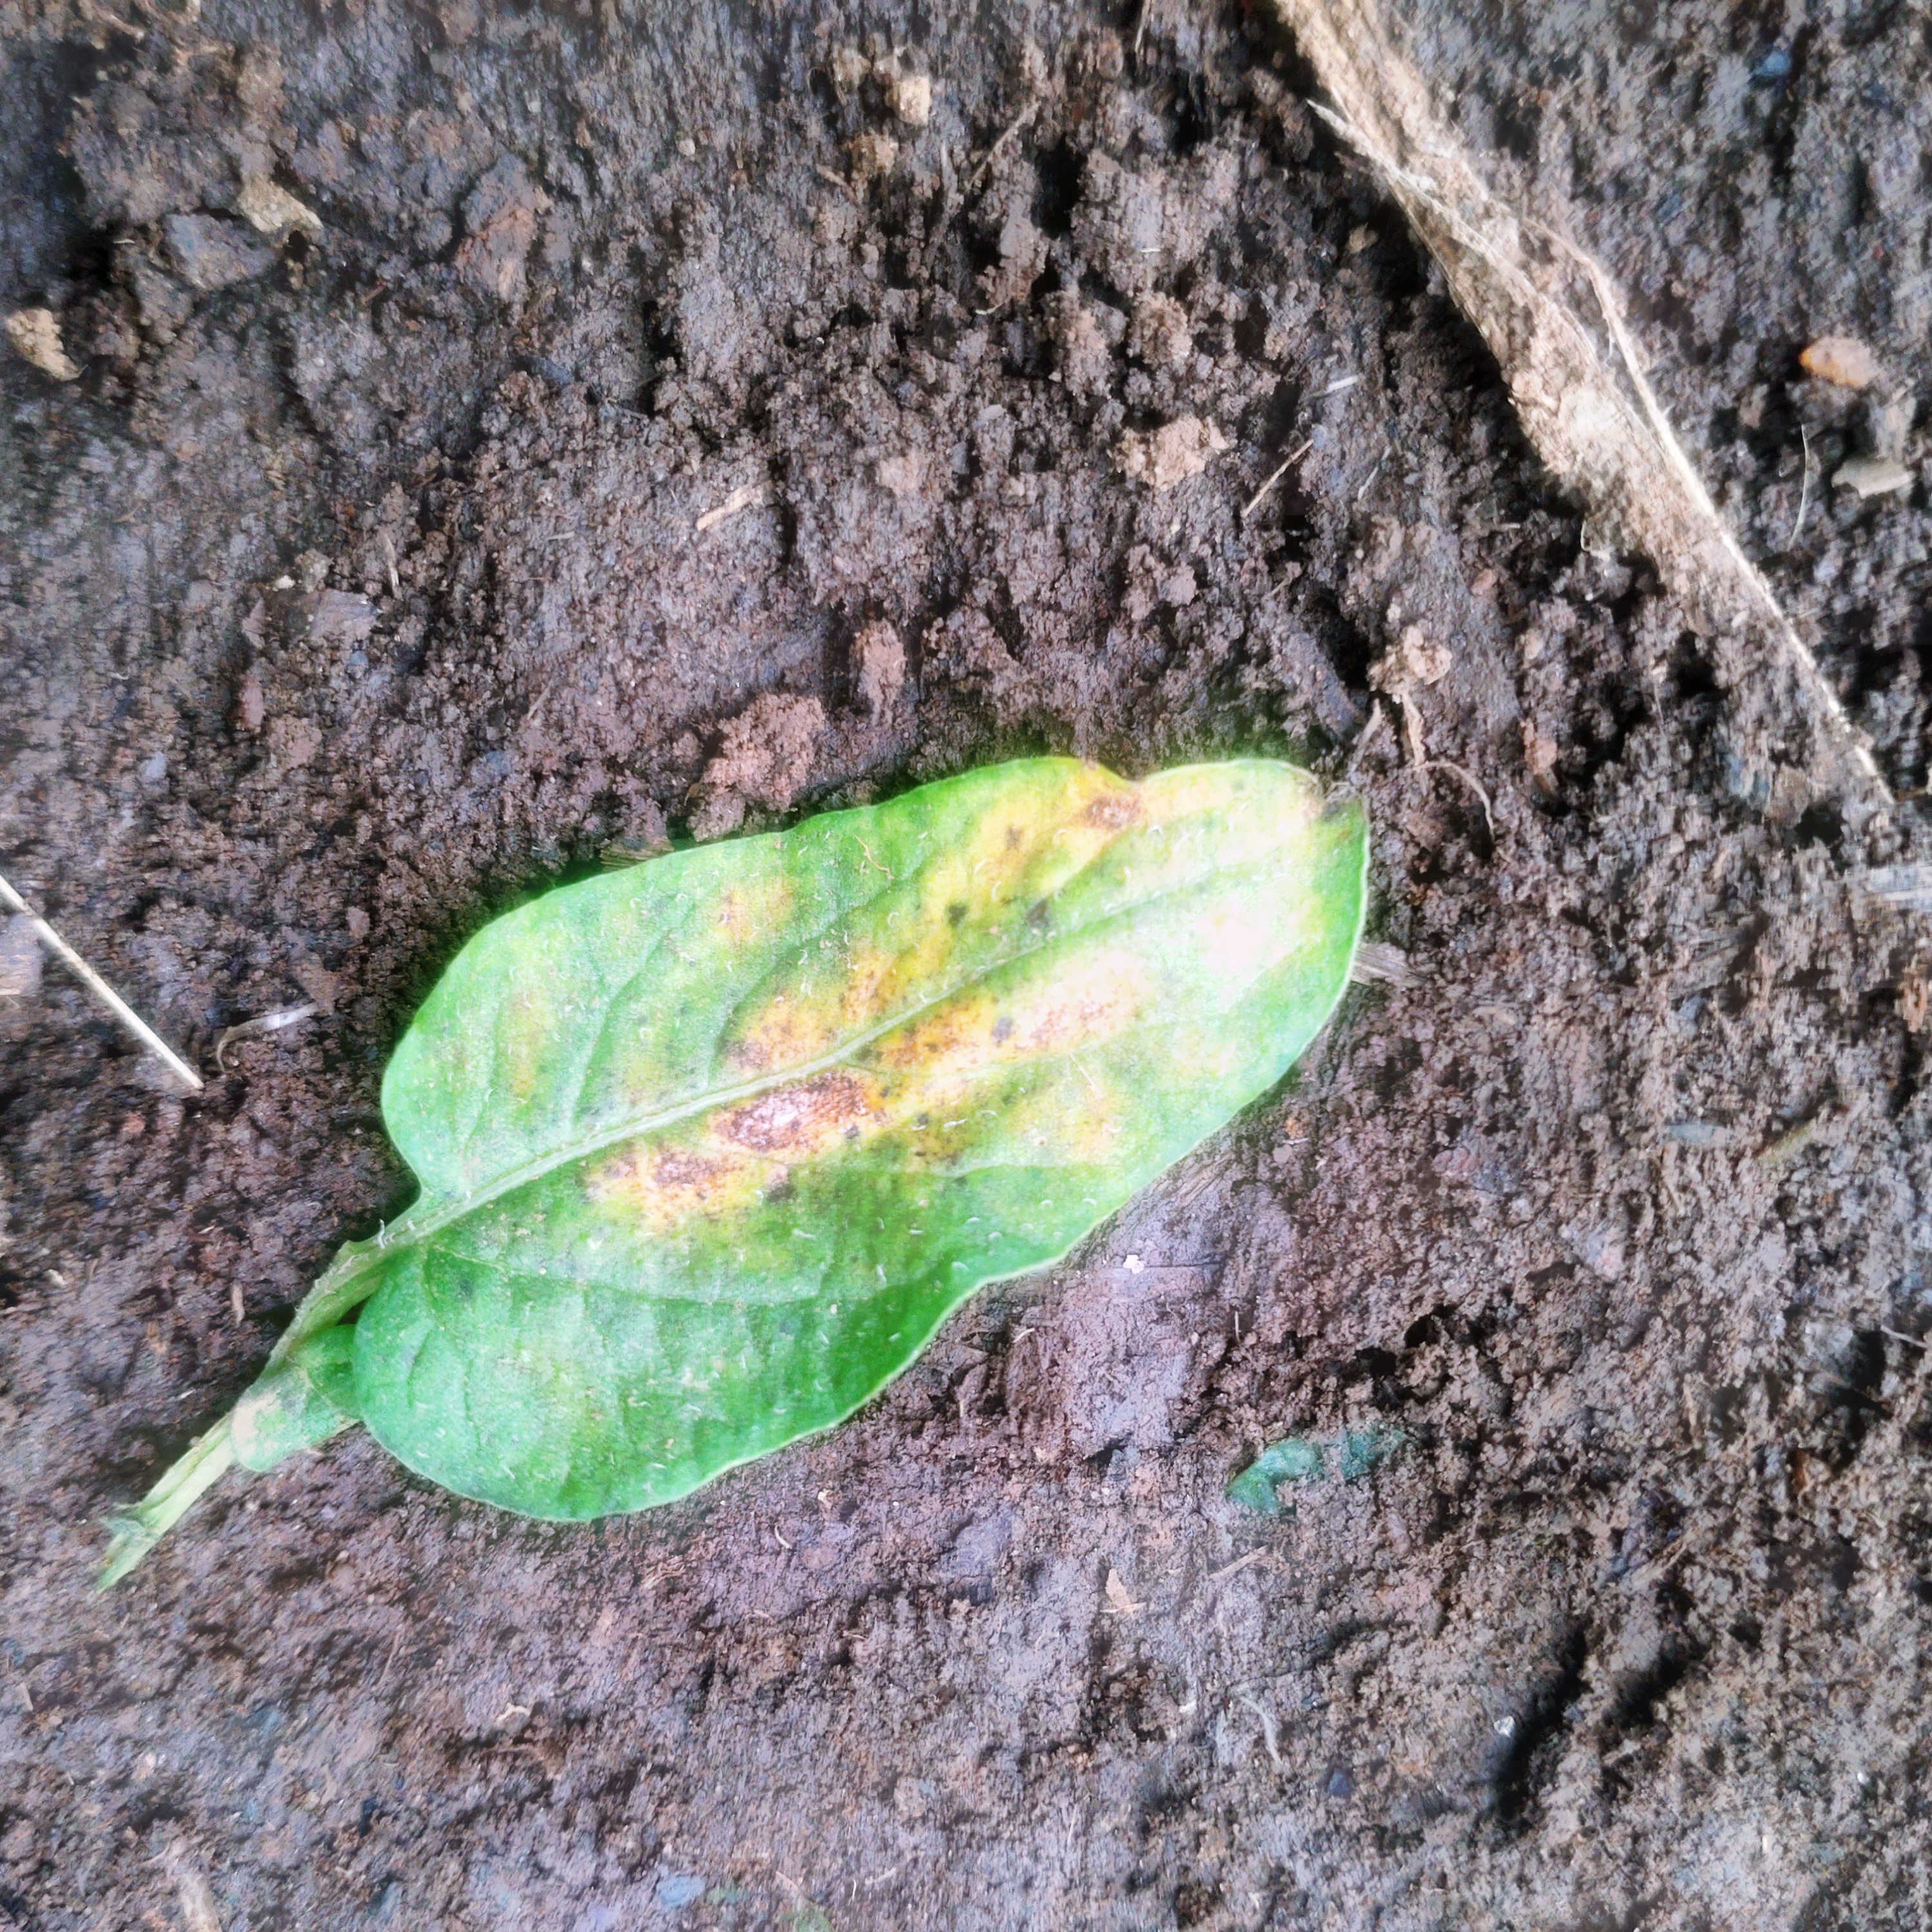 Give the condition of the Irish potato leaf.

late blight
